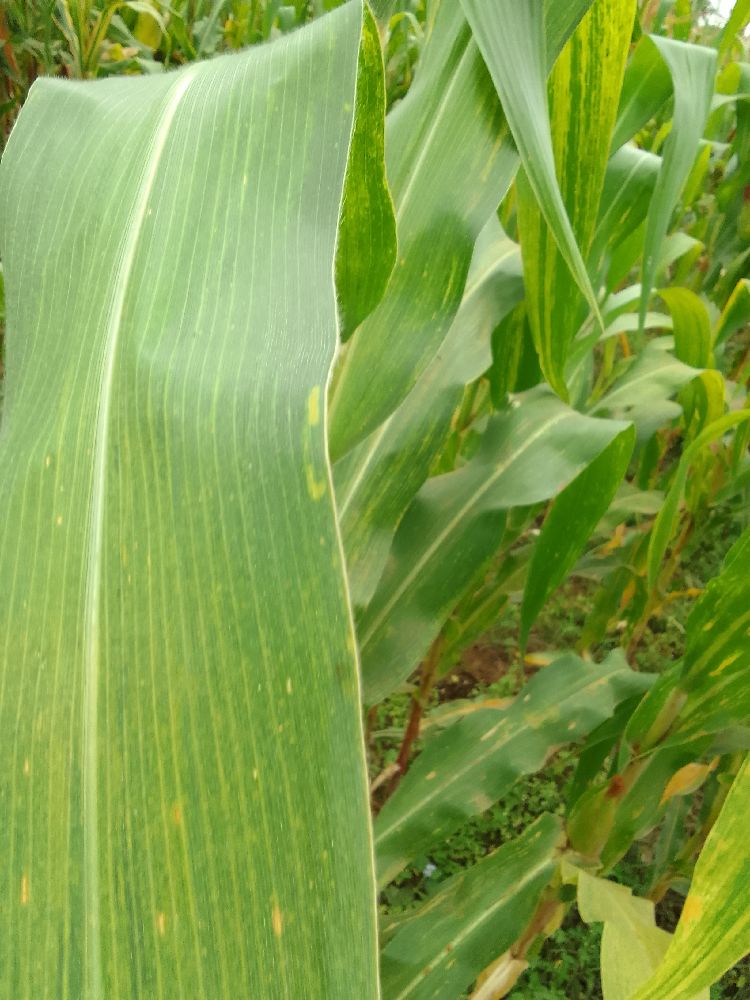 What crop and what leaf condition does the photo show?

maize, maize lethal necrosis
